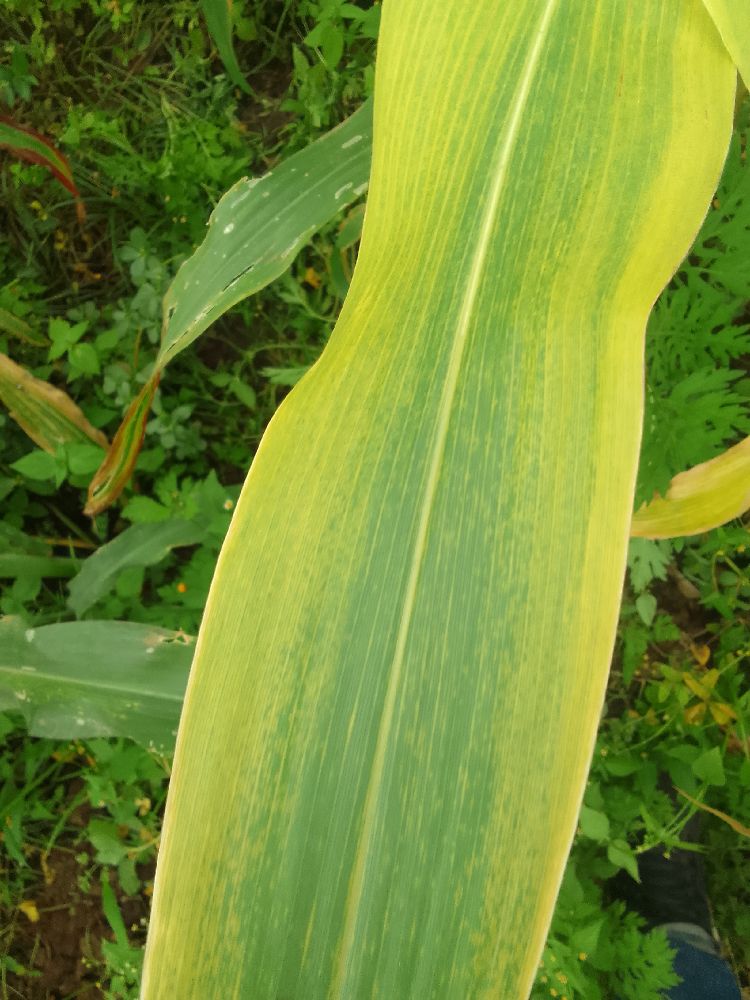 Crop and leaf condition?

maize, maize lethal necrosis
